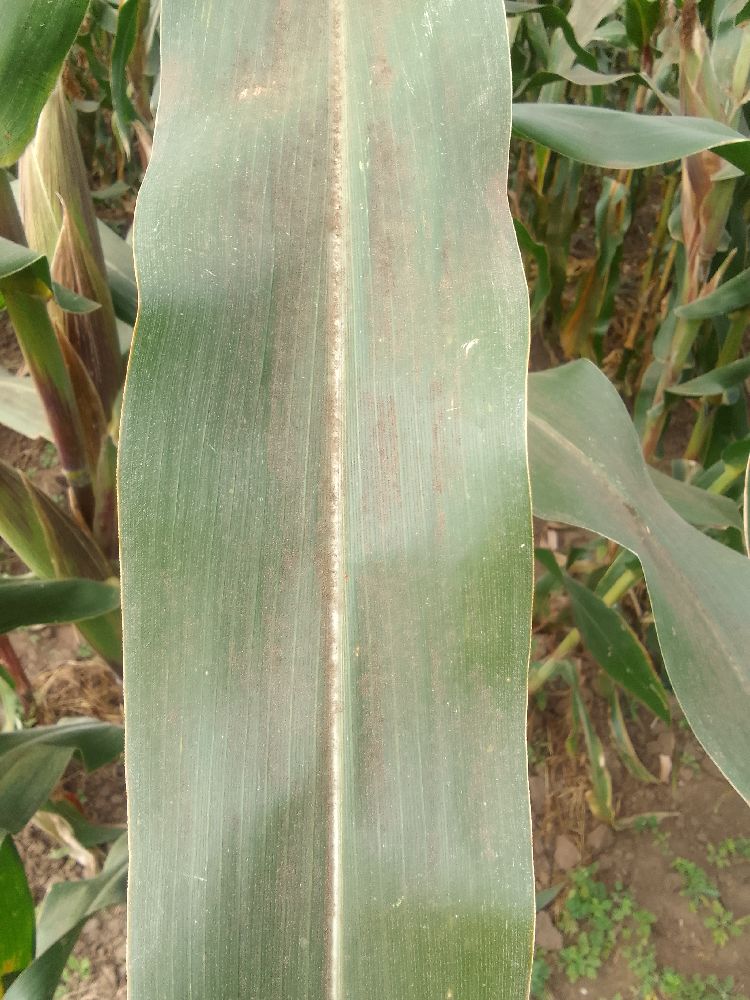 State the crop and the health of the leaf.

maize, healthy
